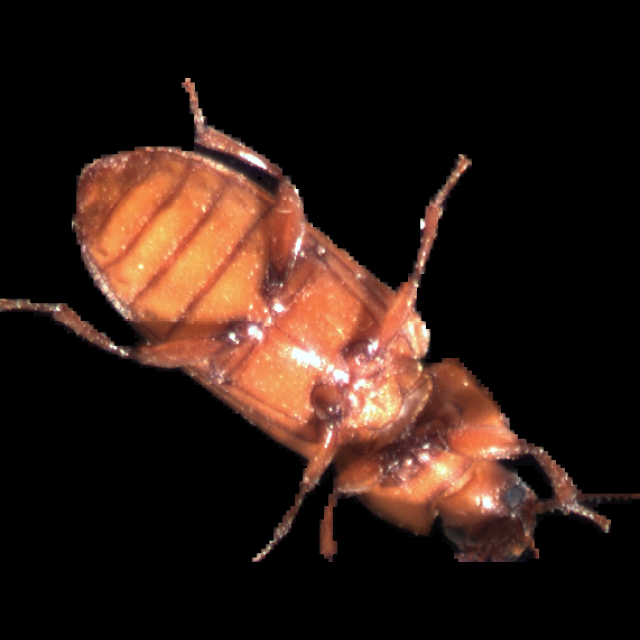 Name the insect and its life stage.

mealworm beetle
